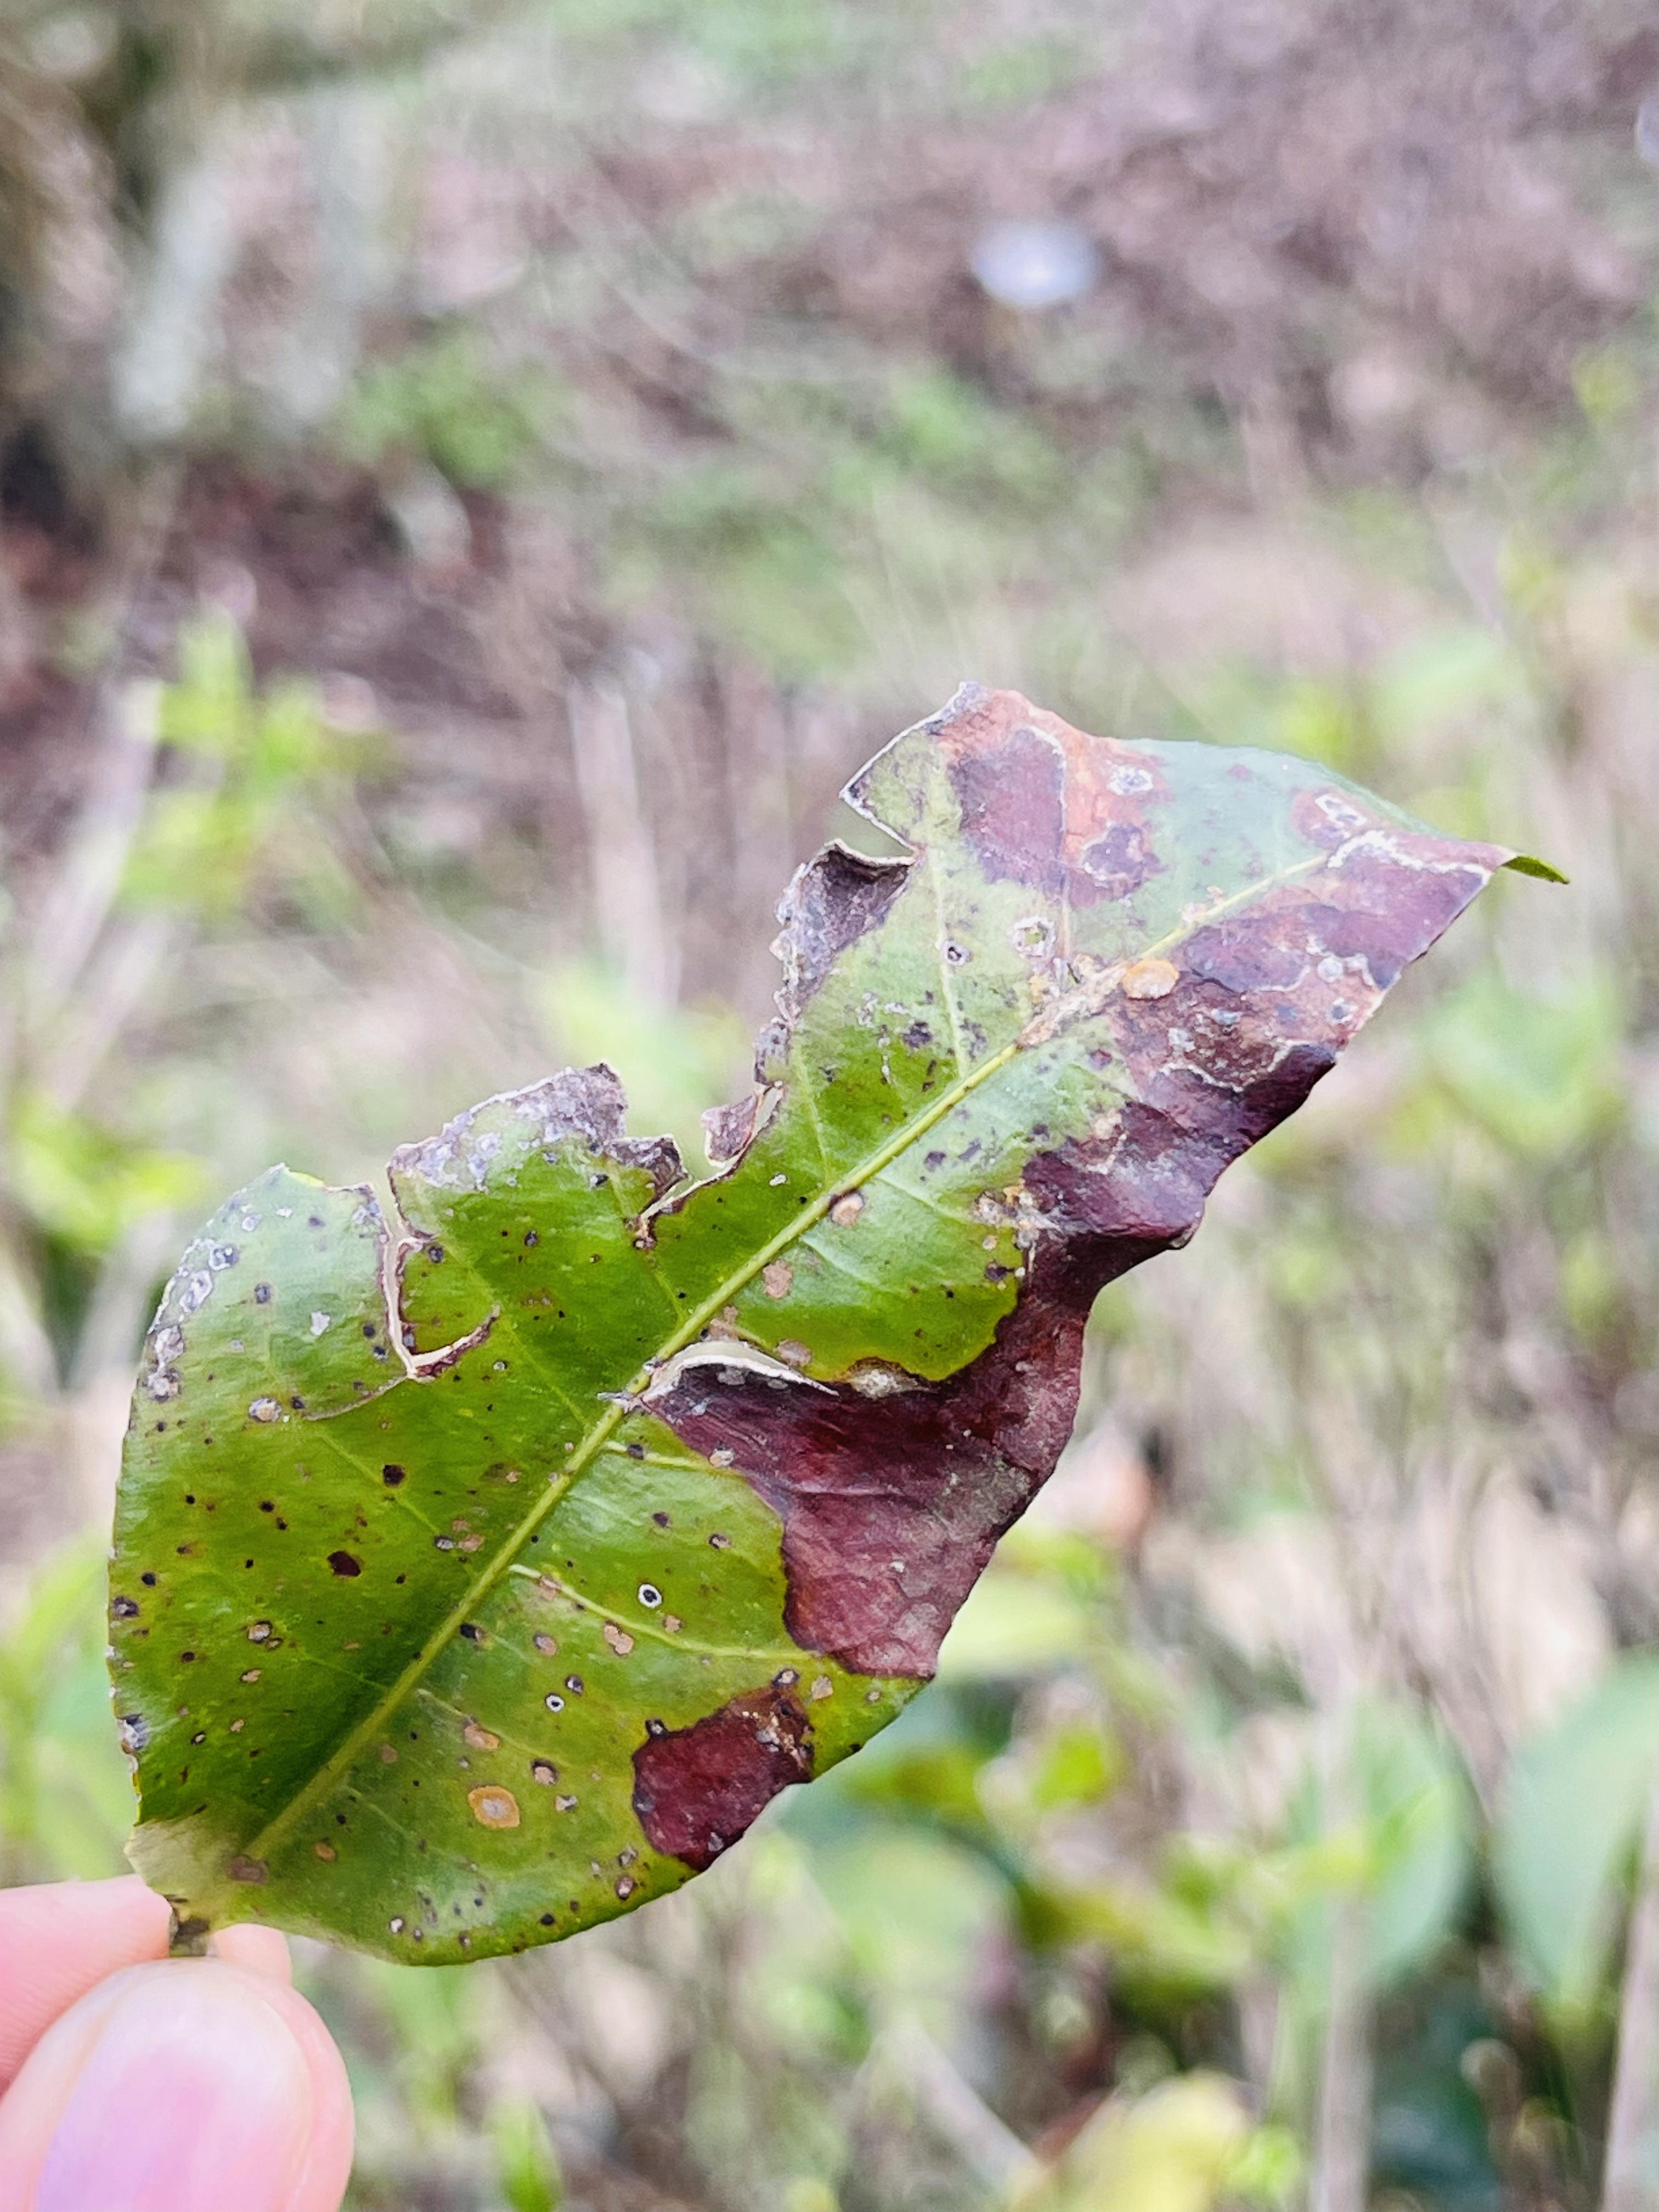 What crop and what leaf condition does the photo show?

tea, blight
